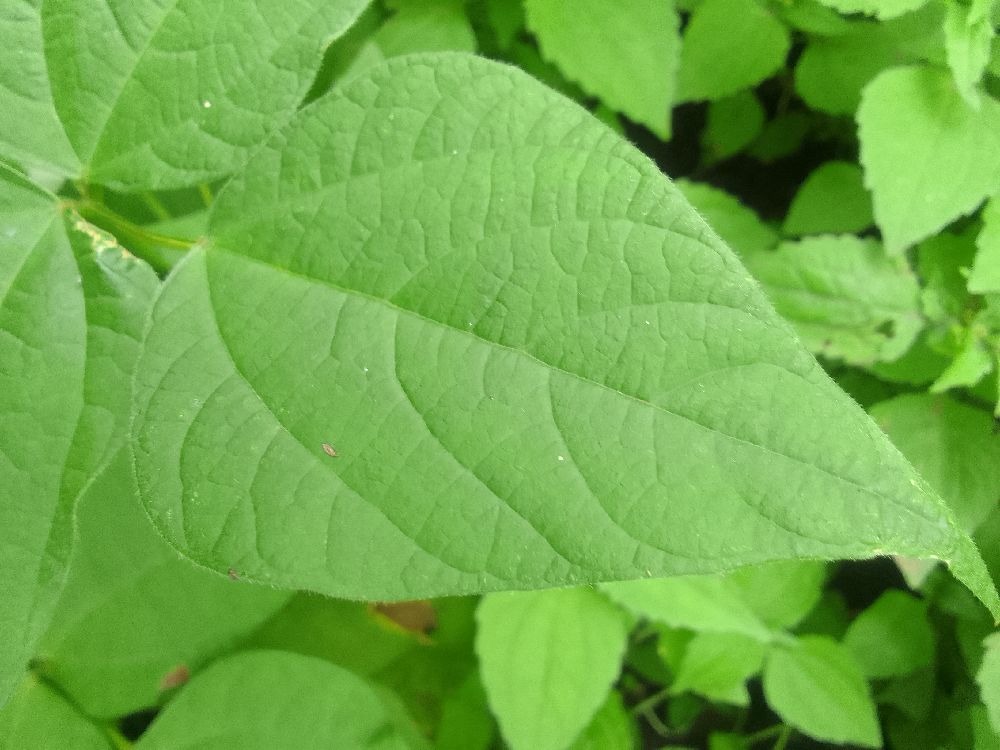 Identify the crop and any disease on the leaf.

common bean, healthy
